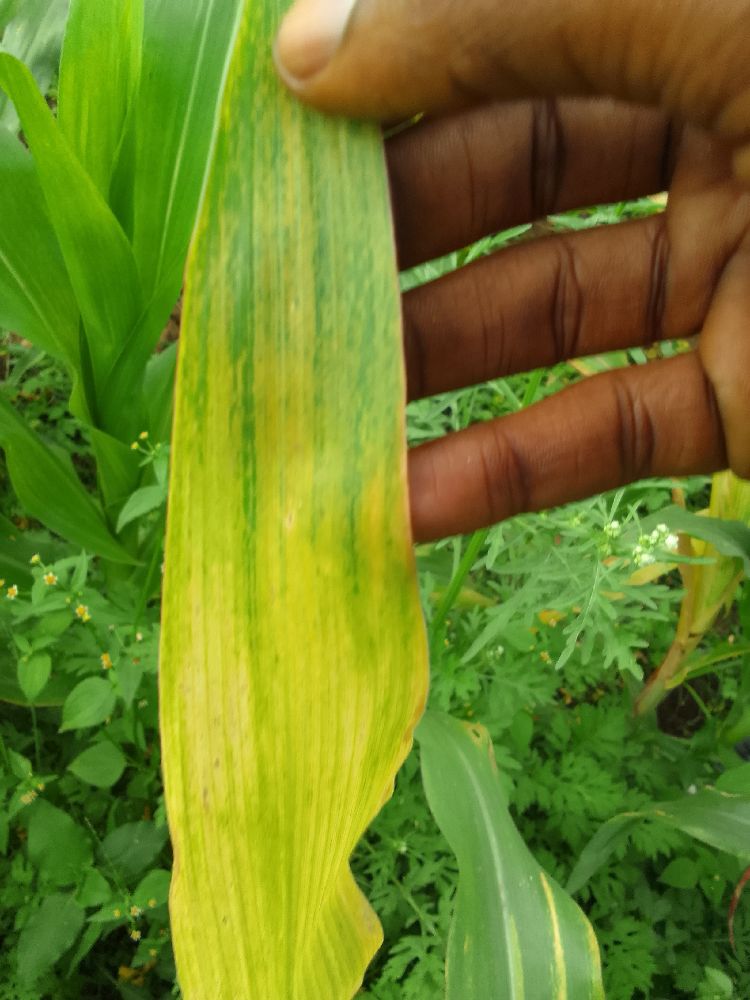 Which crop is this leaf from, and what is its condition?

maize, maize lethal necrosis
